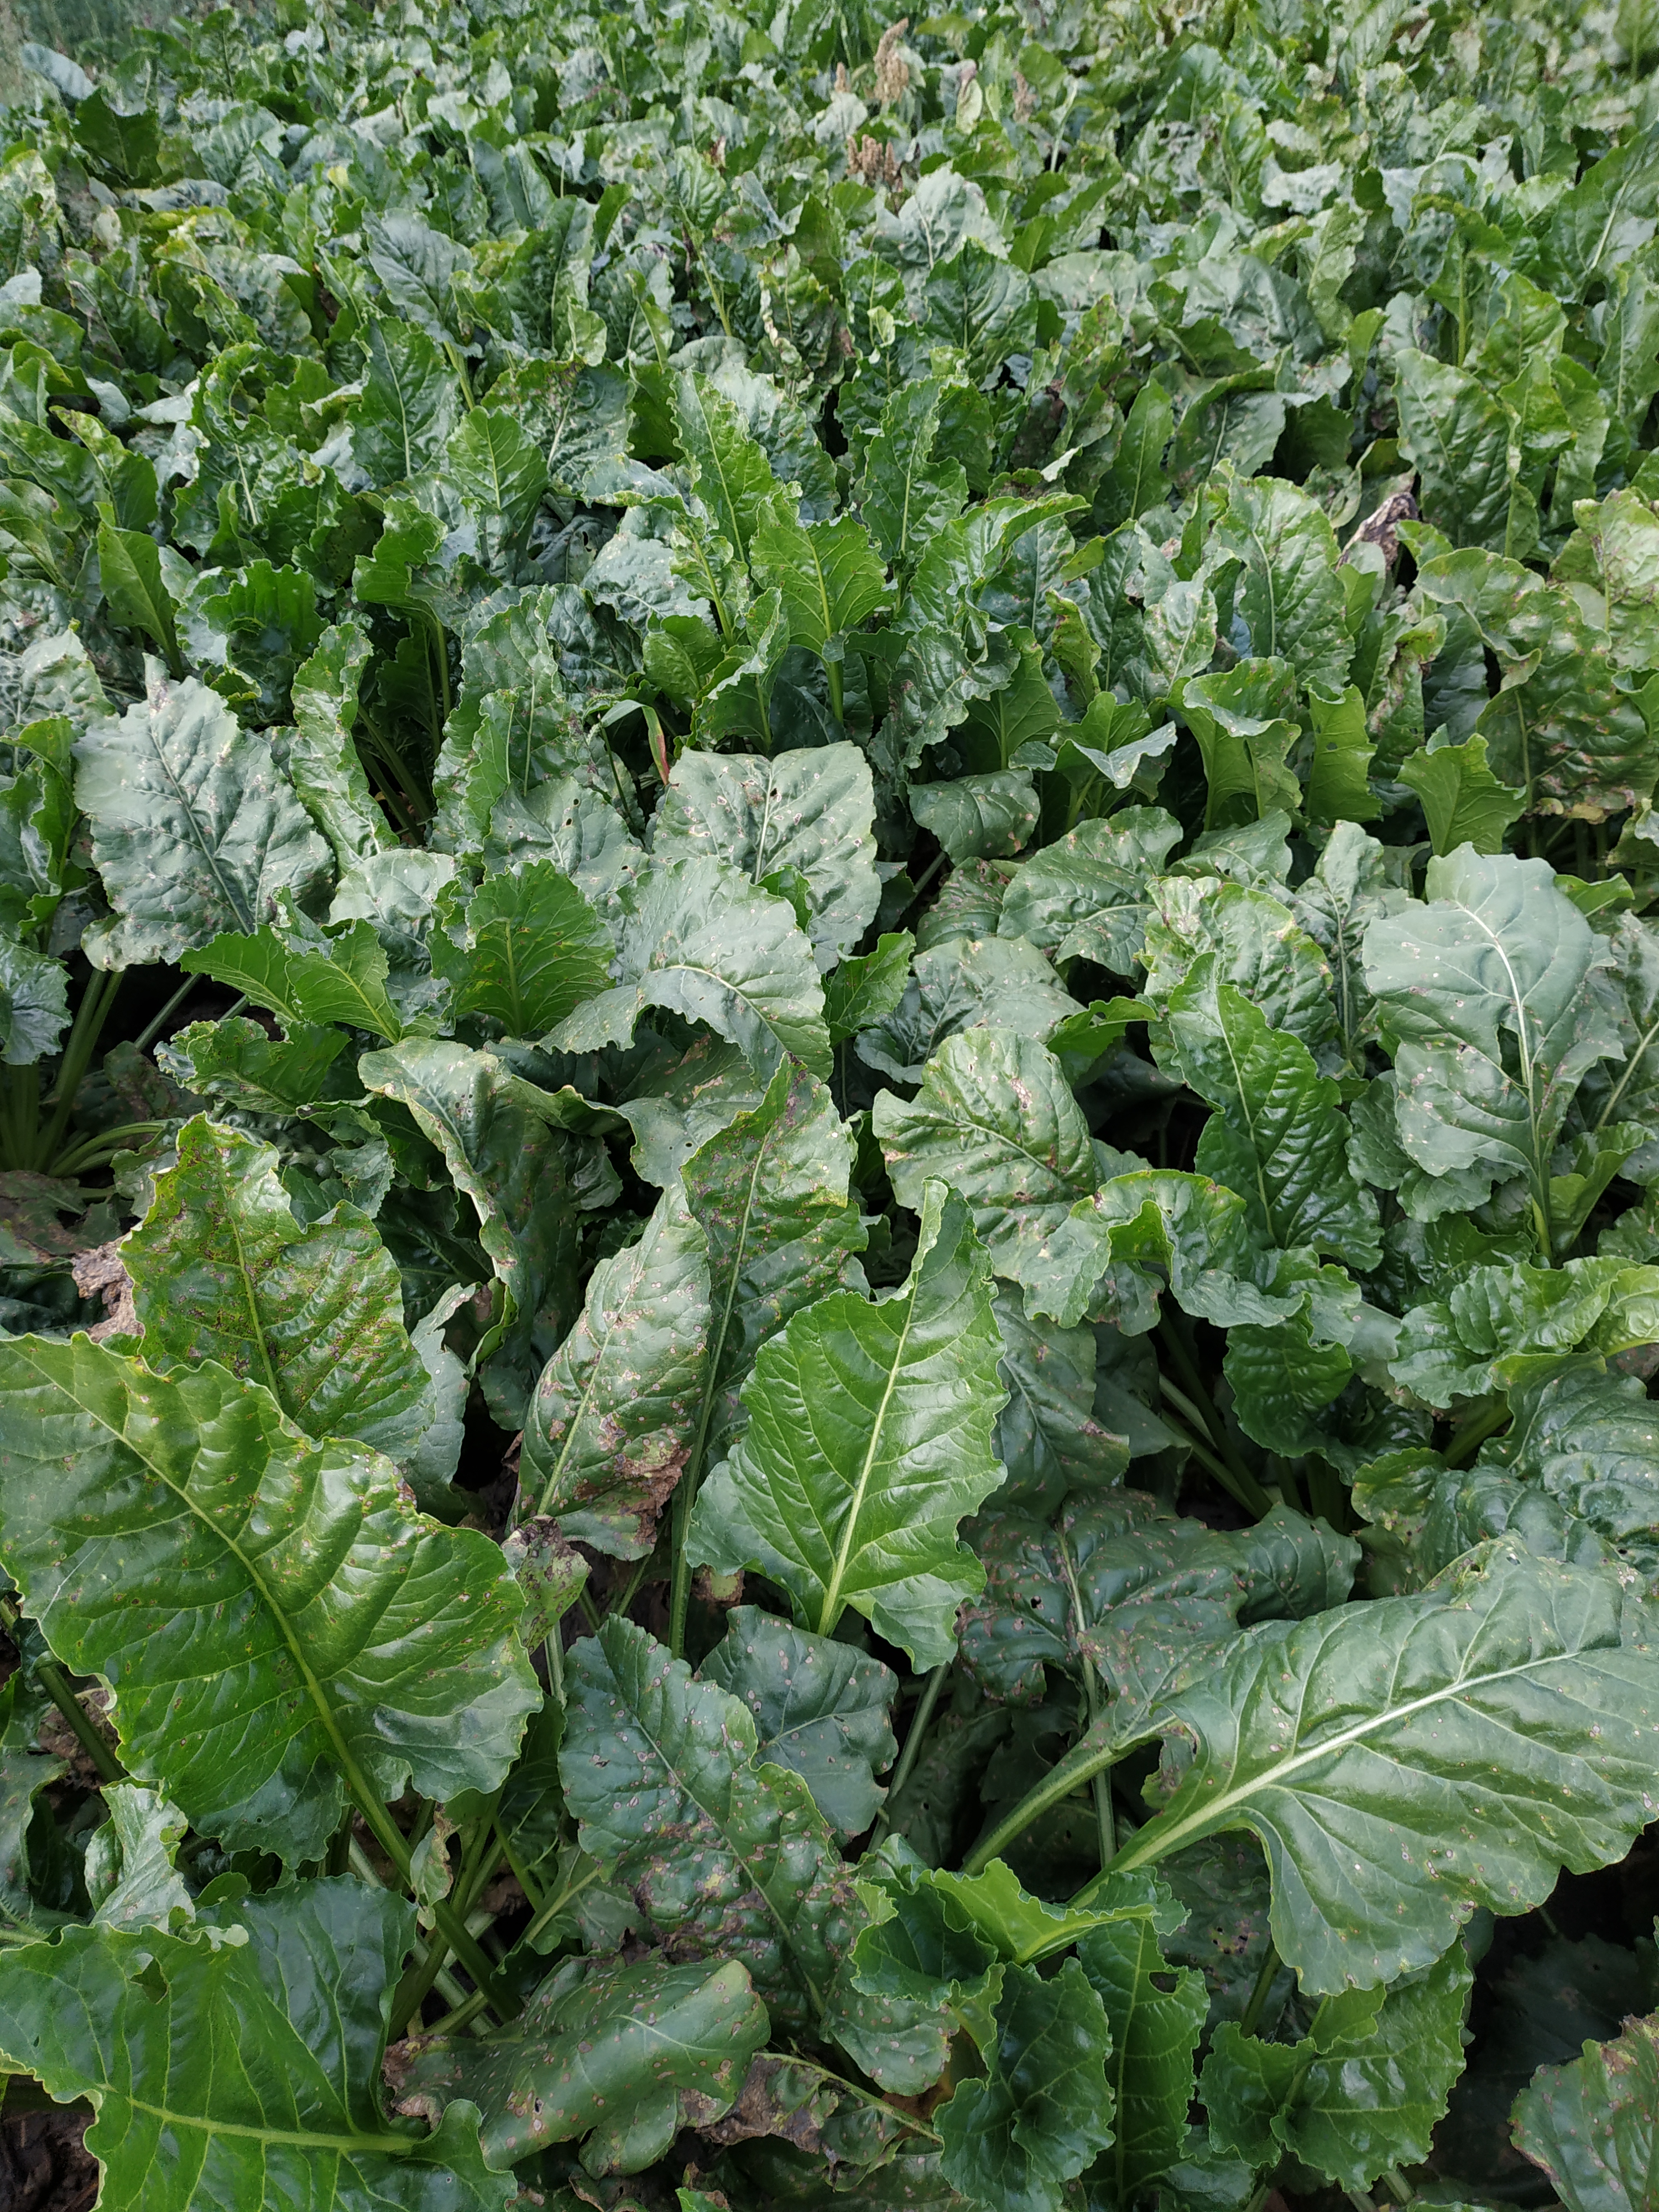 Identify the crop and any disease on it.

beet, cercospora
